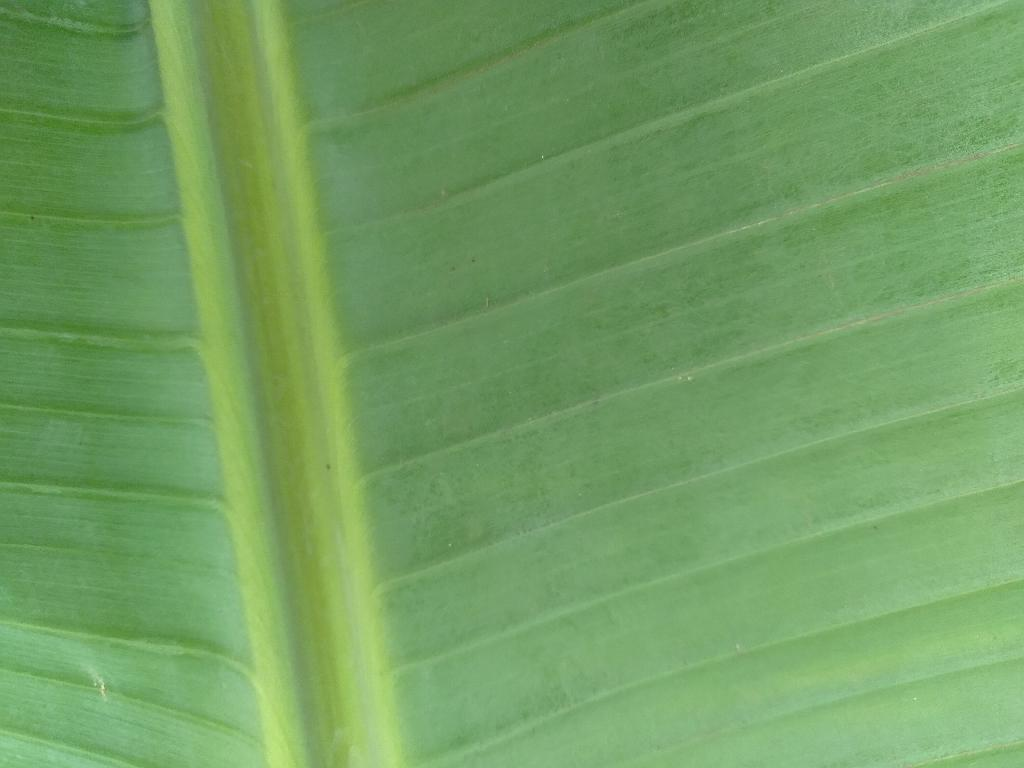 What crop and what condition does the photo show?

banana, healthy
